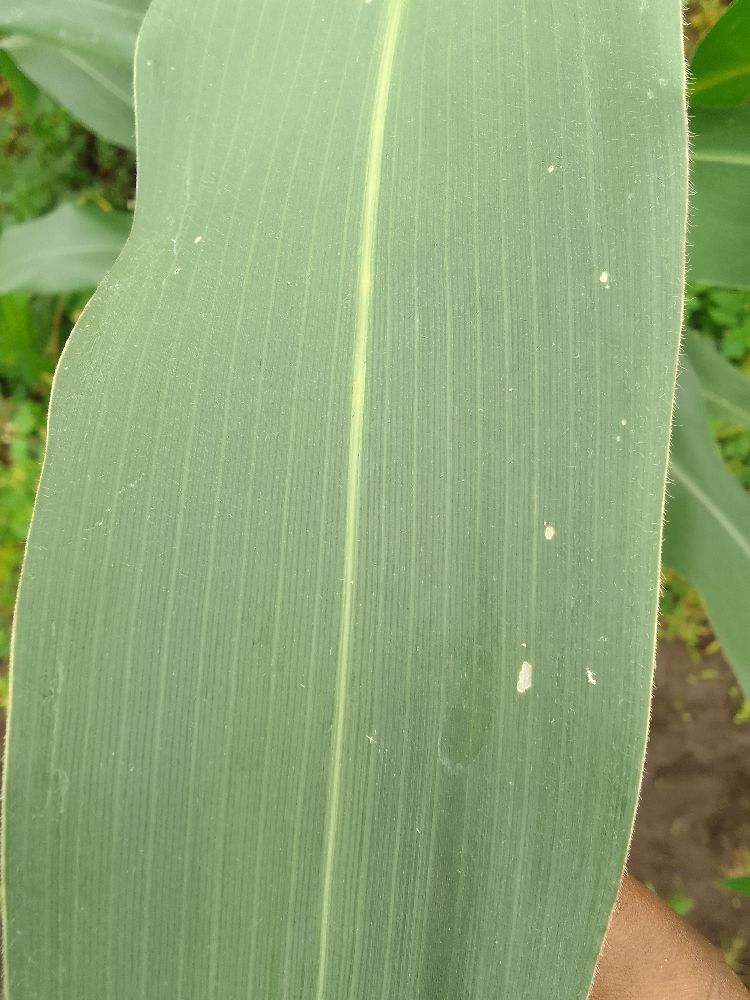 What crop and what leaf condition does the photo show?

maize, healthy
